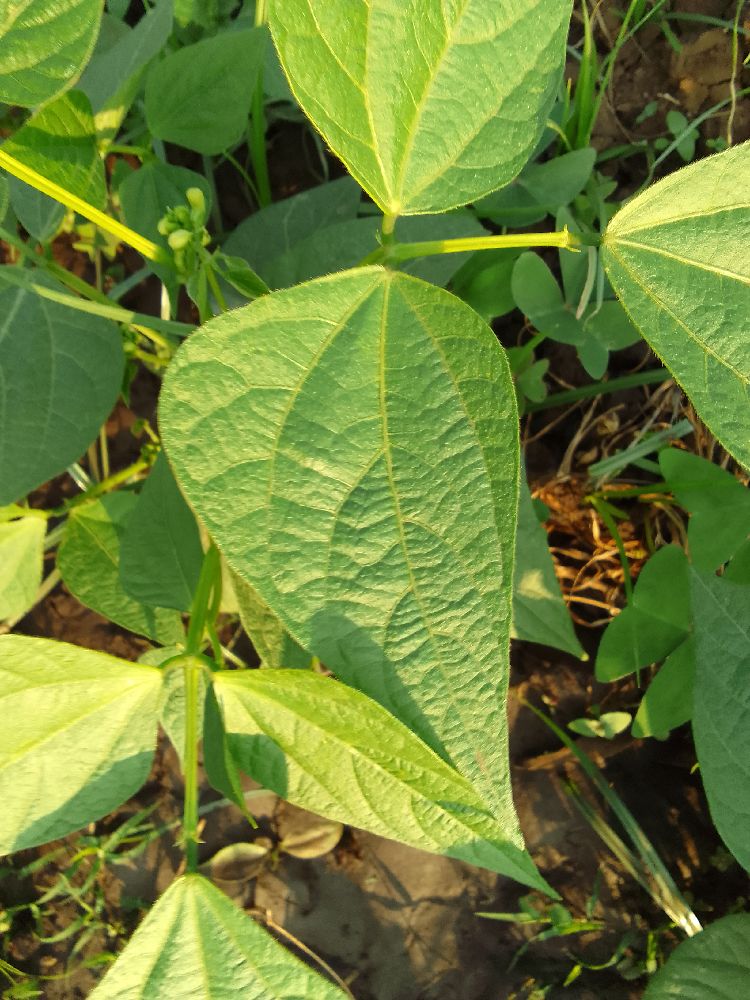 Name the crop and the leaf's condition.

common bean, healthy
